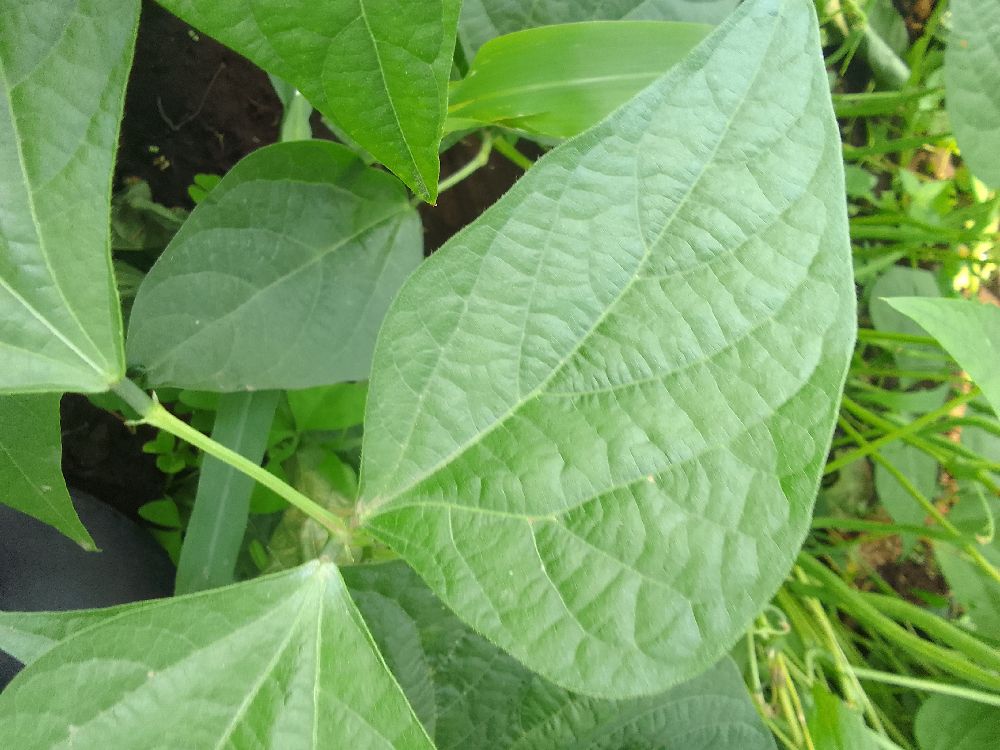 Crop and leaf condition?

common bean, healthy
